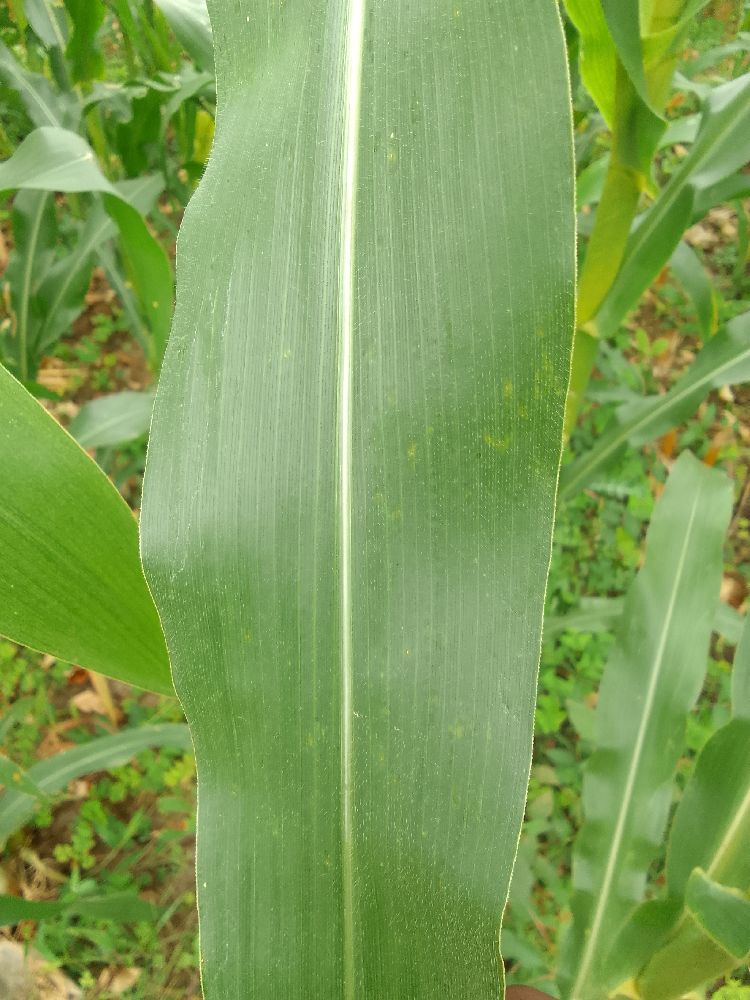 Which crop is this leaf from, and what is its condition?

maize, healthy
